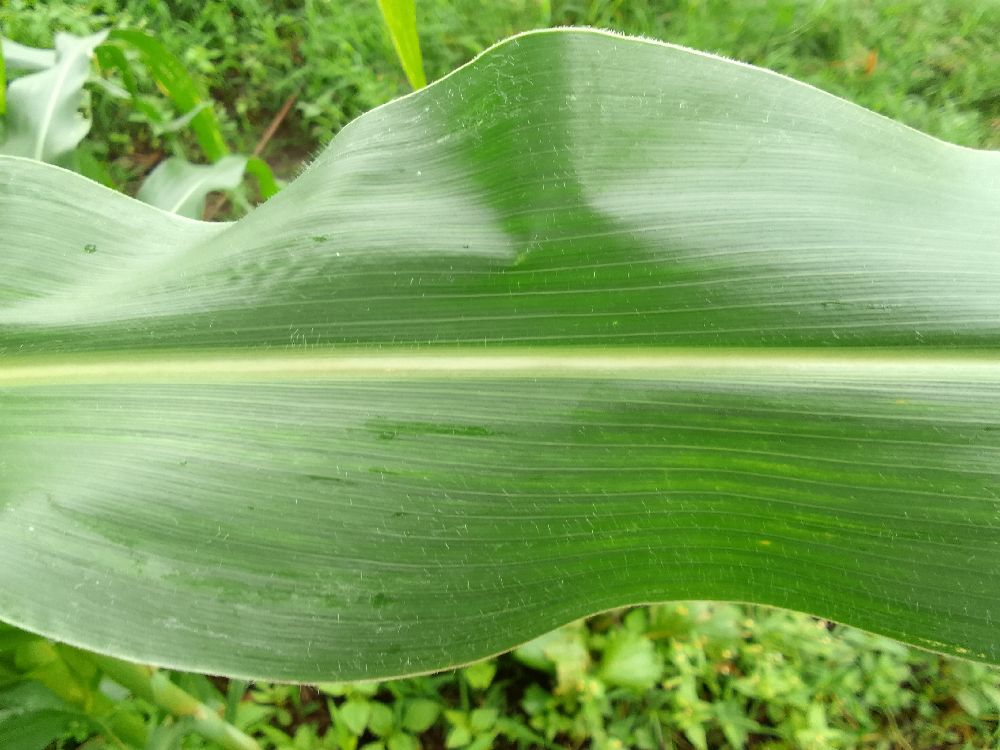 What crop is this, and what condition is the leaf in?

maize, healthy
